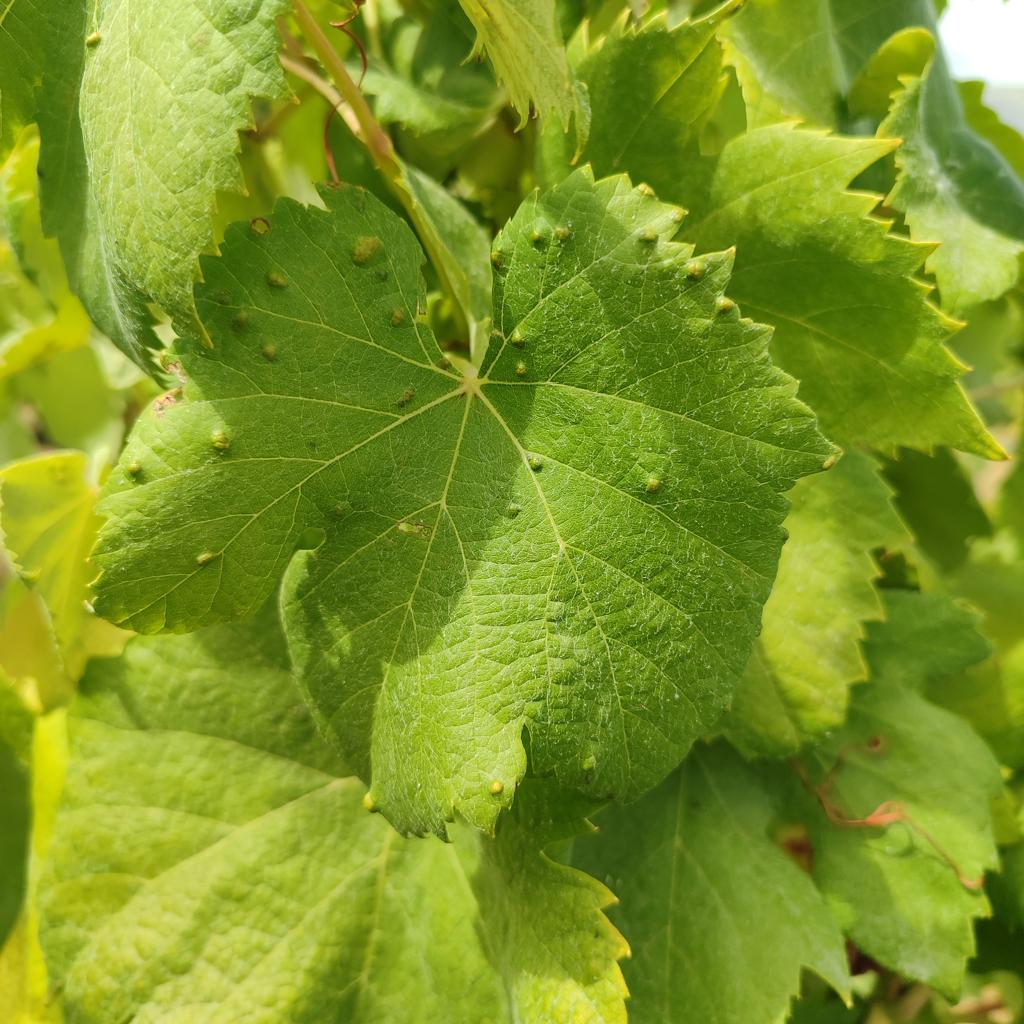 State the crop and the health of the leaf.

grapevine, erineum mite
